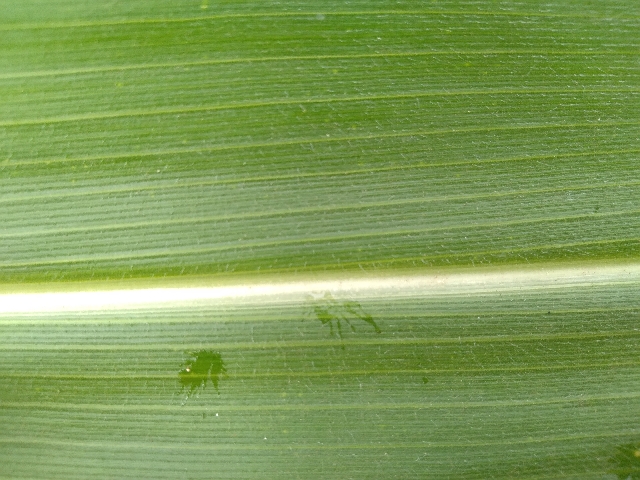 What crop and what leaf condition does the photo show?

maize, healthy
